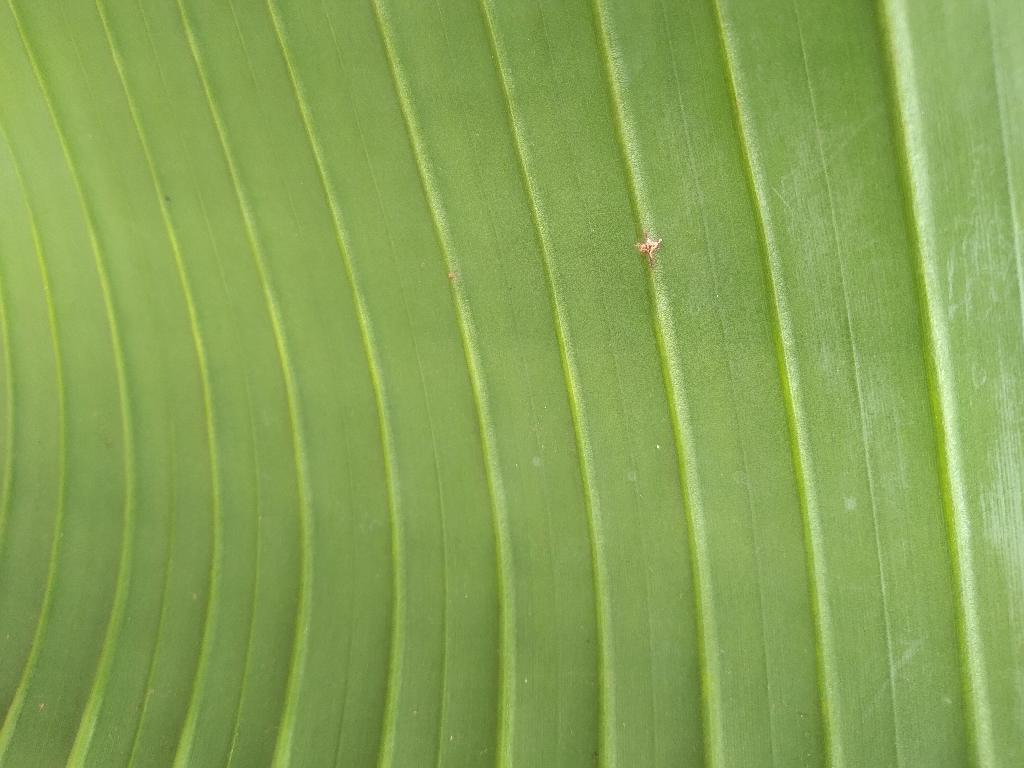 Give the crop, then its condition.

banana, healthy
